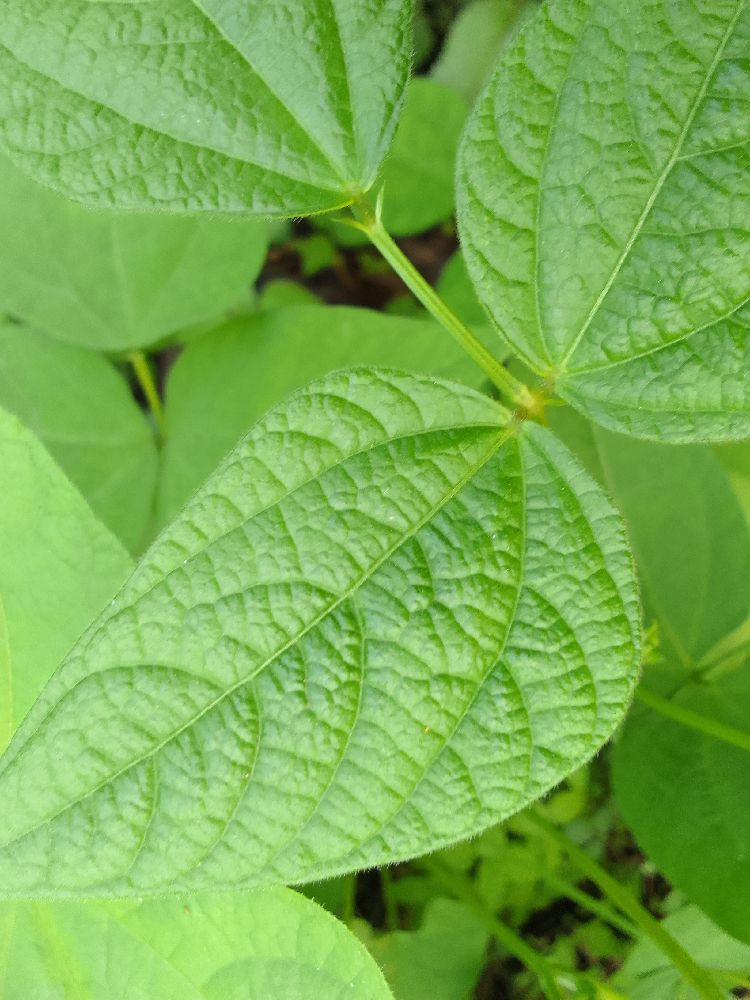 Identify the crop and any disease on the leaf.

common bean, healthy
